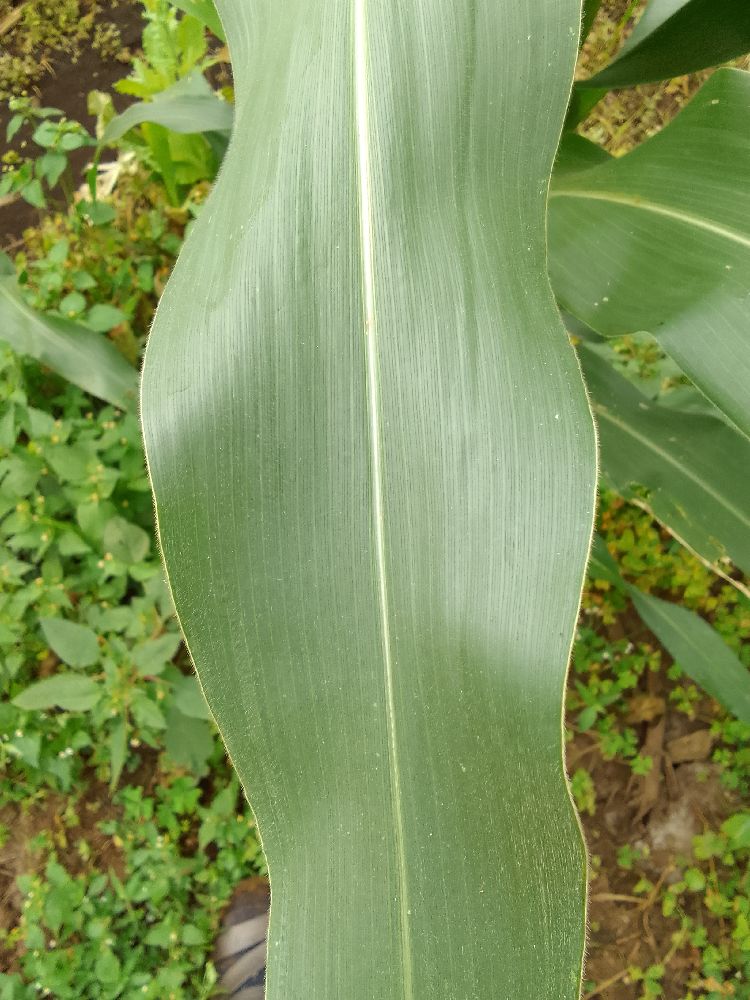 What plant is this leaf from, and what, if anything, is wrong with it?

maize, healthy
